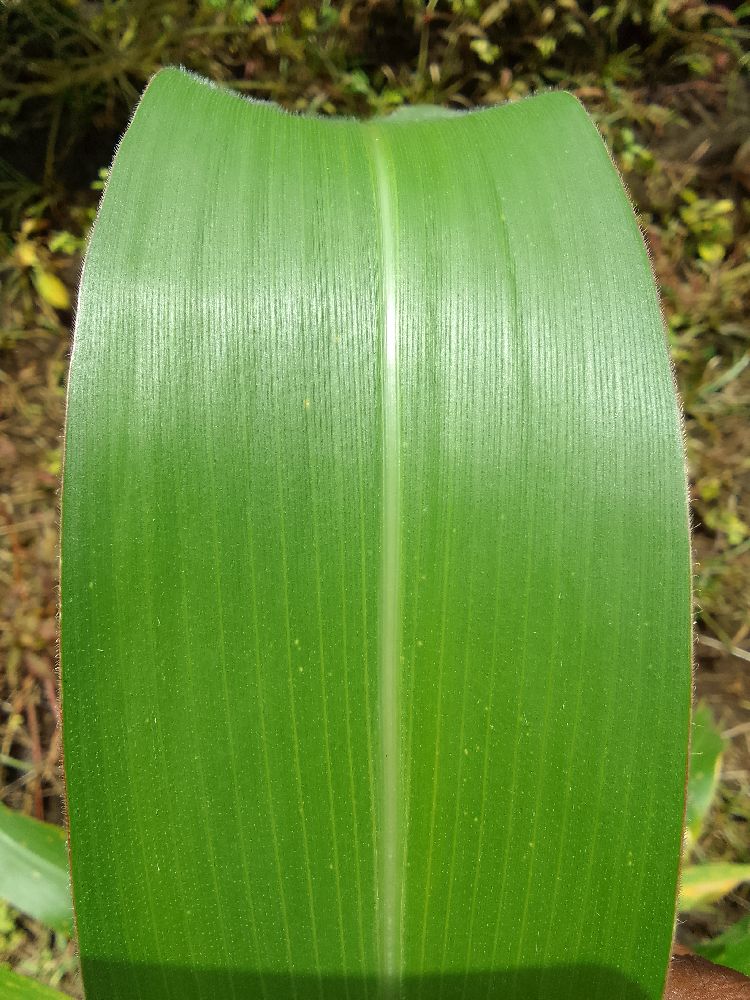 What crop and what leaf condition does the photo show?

maize, healthy
